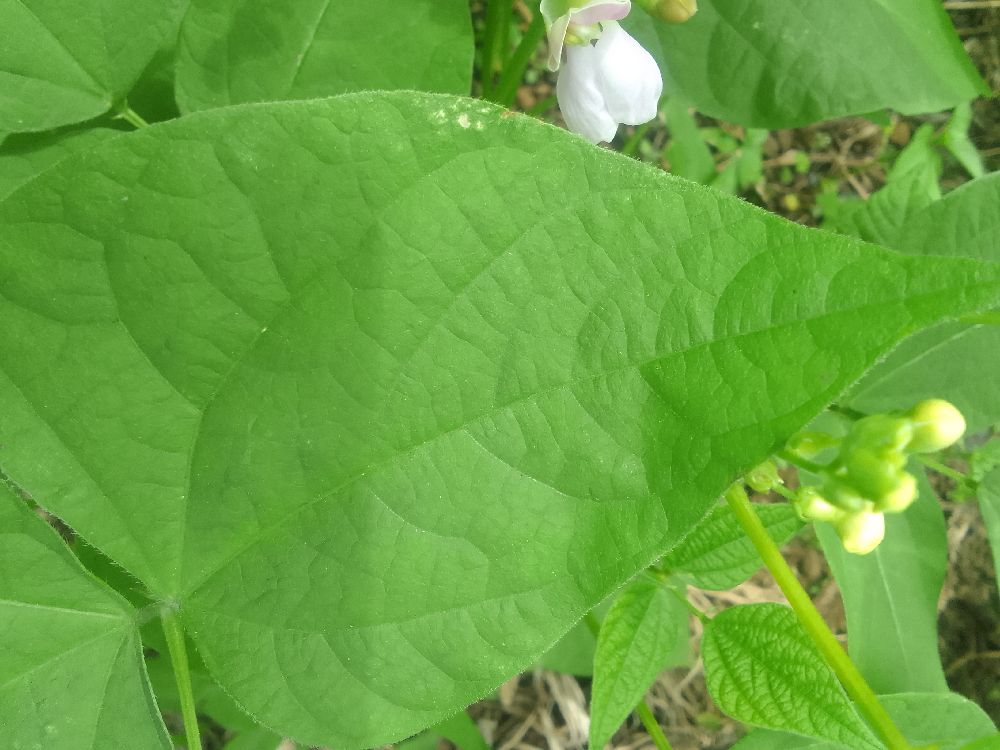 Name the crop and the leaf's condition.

common bean, healthy
